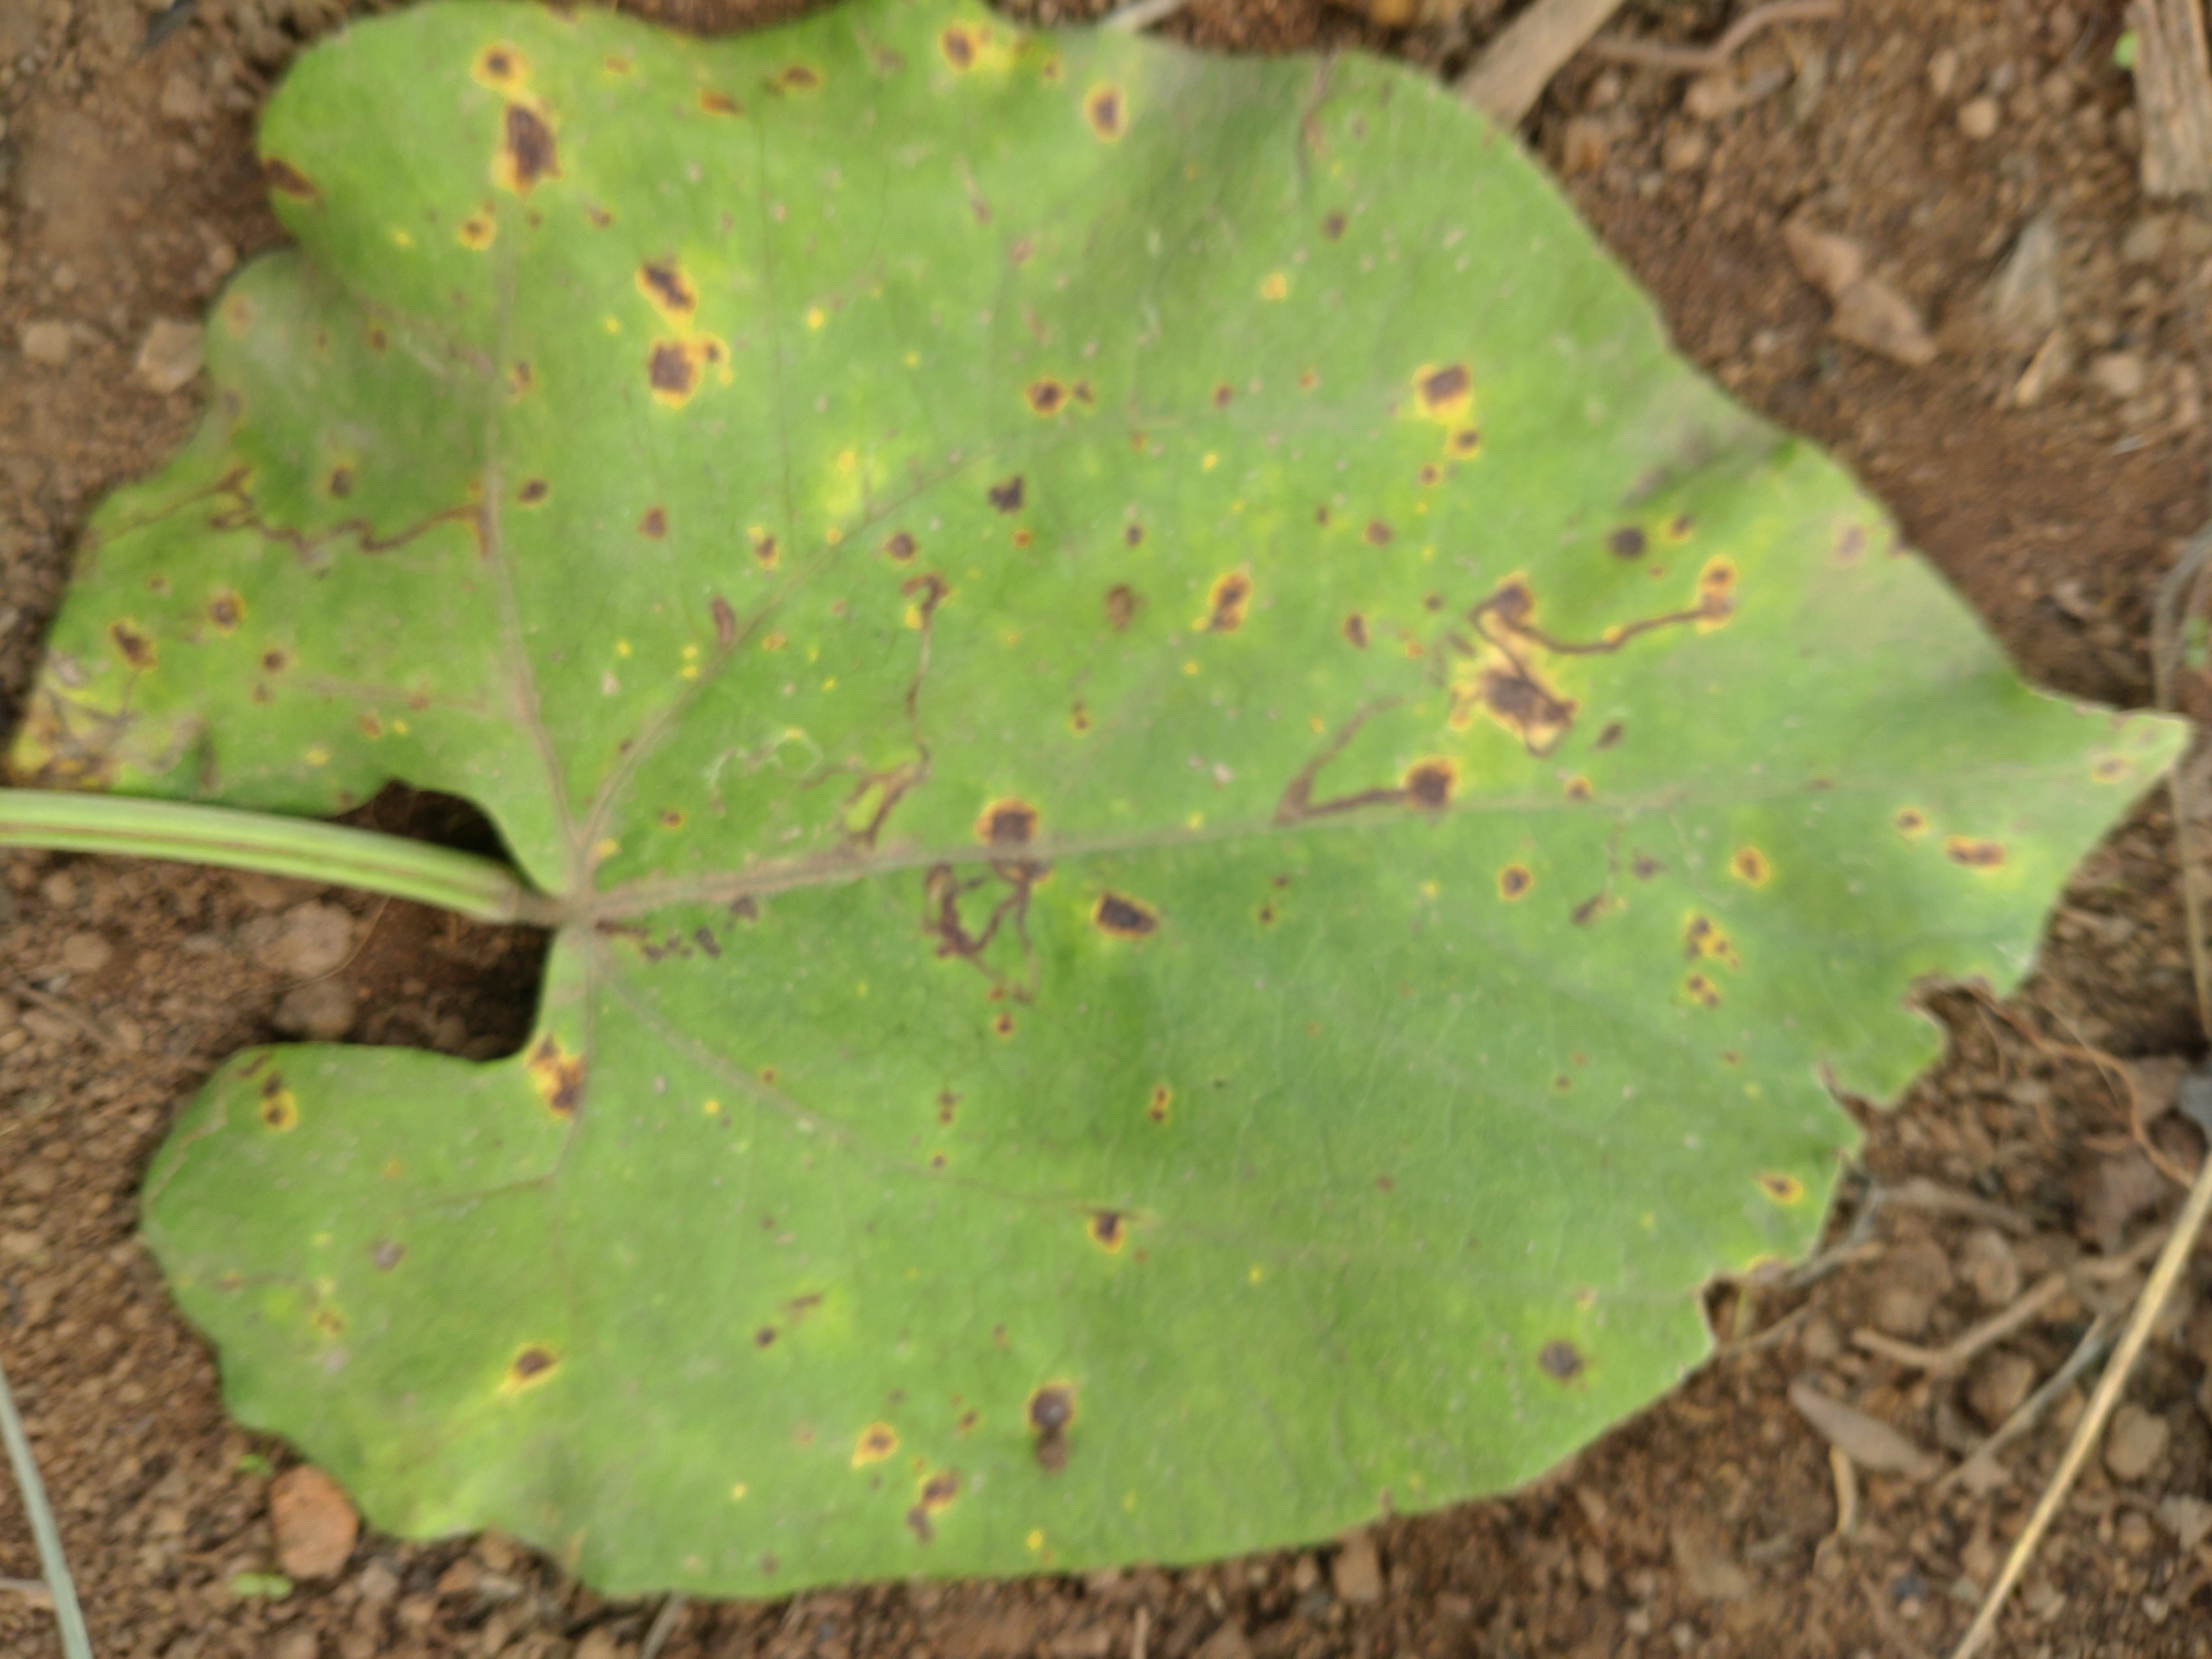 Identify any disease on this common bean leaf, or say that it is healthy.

rust
